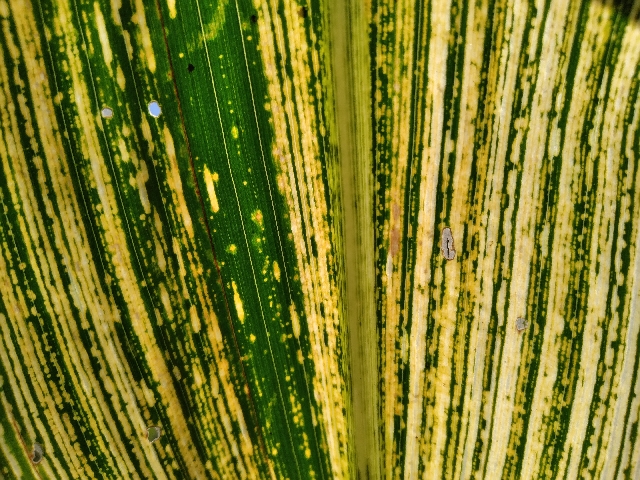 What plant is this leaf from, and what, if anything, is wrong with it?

maize, maize streak virus
